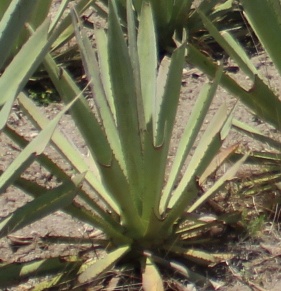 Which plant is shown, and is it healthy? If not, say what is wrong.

agave, small
